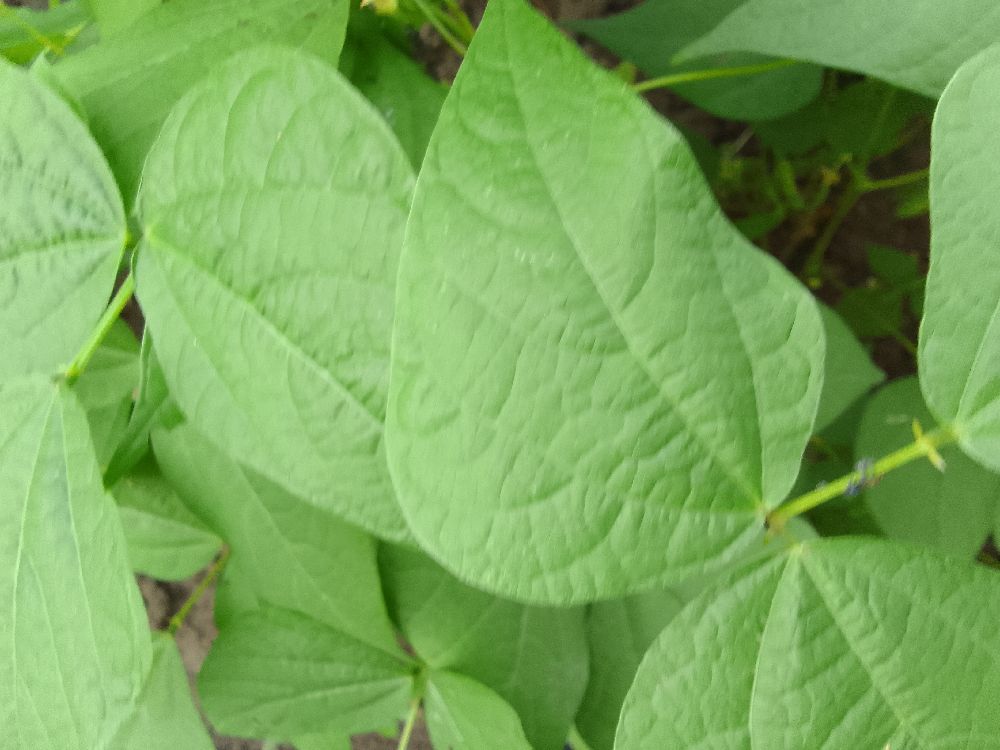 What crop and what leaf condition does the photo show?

common bean, healthy
